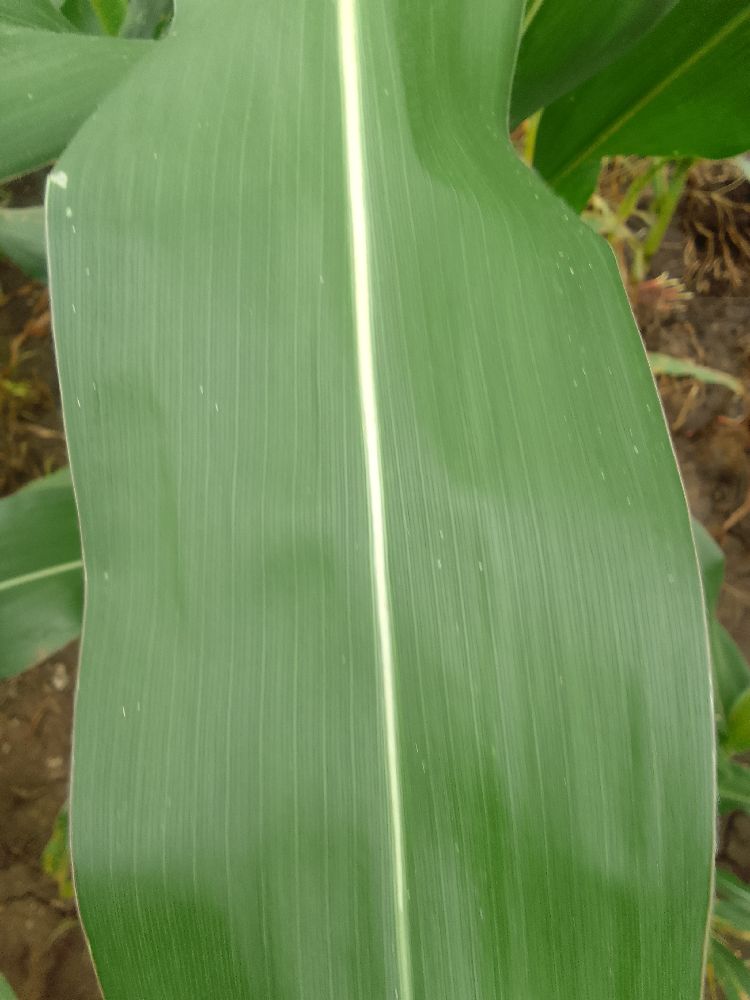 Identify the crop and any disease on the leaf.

maize, healthy
